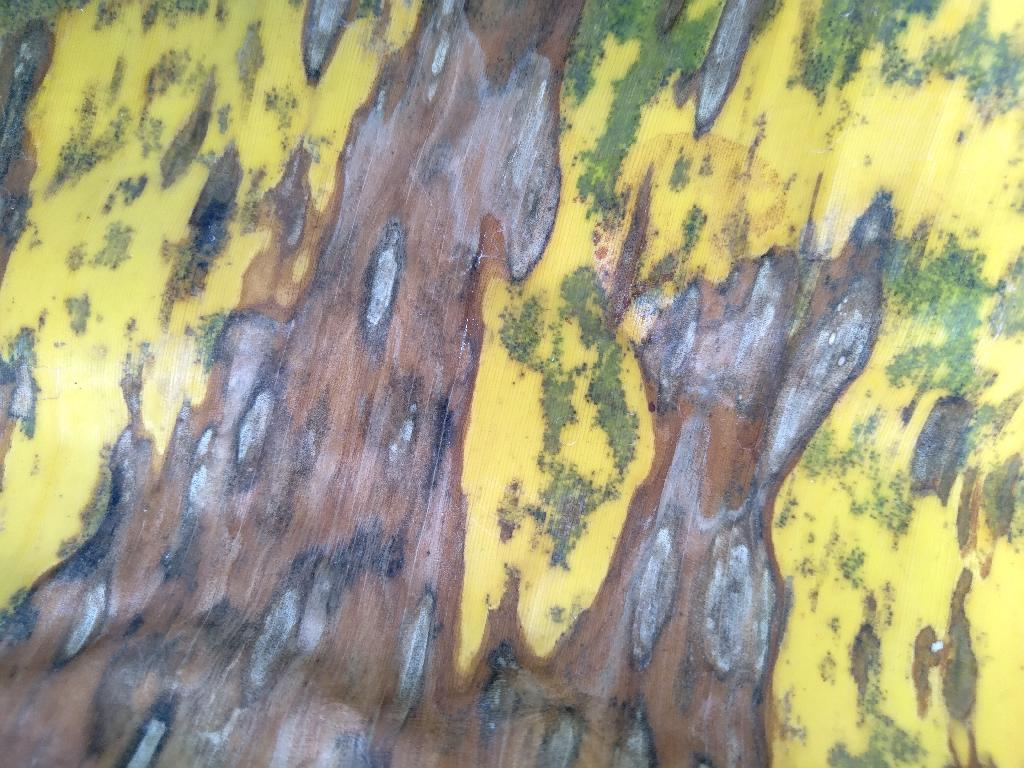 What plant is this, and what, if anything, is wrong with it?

banana, black sigatoka
